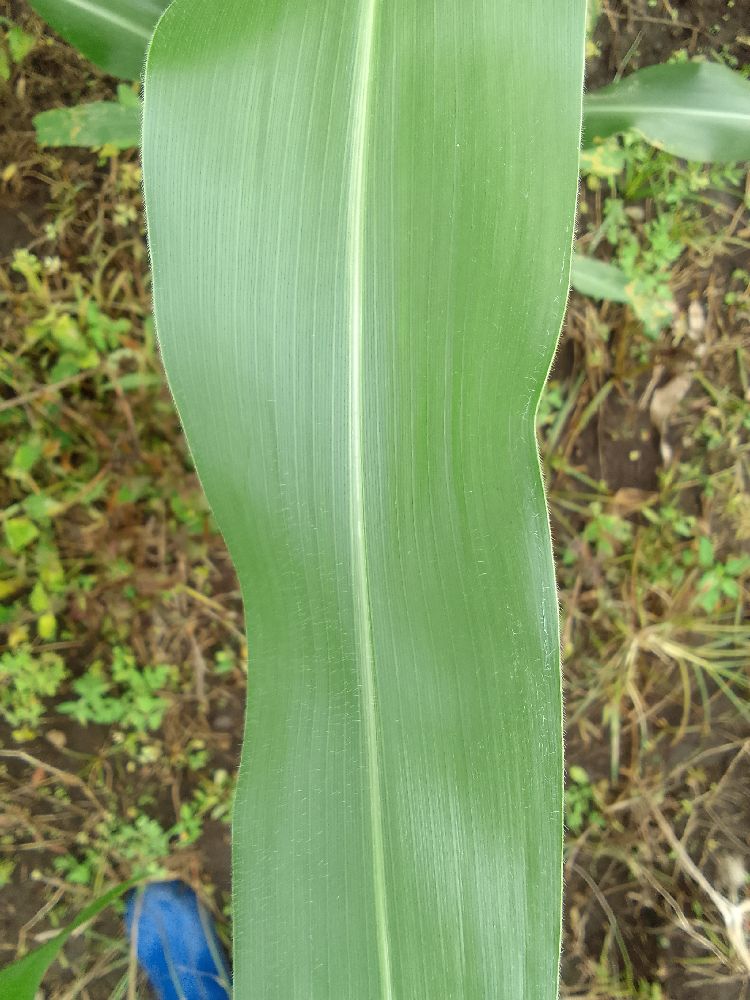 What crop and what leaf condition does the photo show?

maize, healthy
